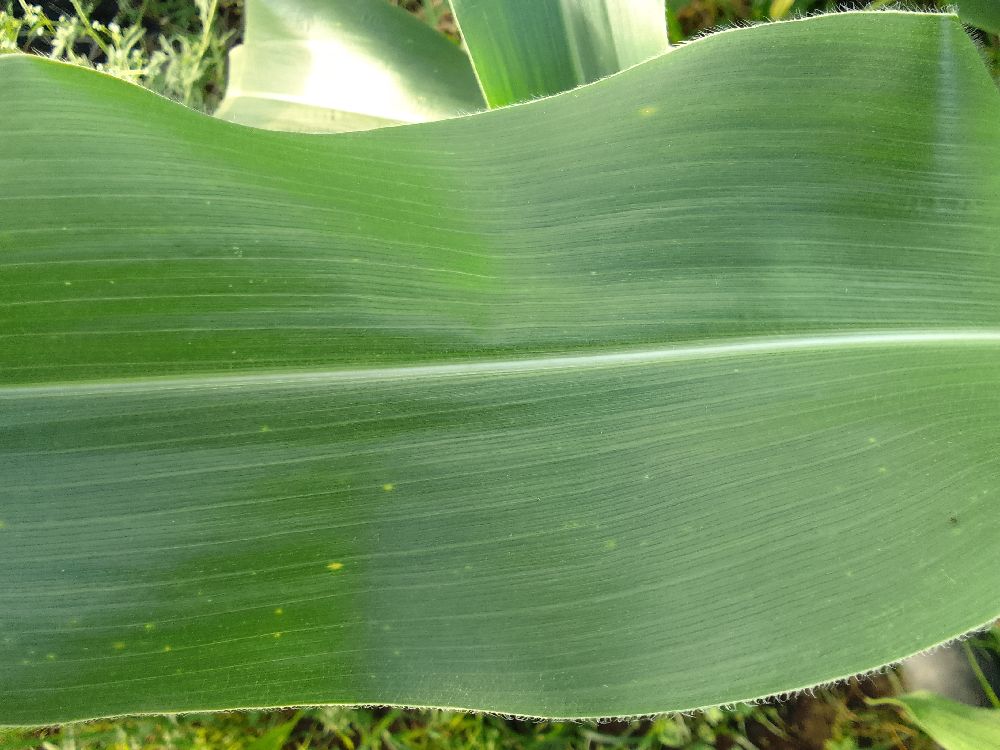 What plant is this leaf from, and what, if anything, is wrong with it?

maize, healthy
